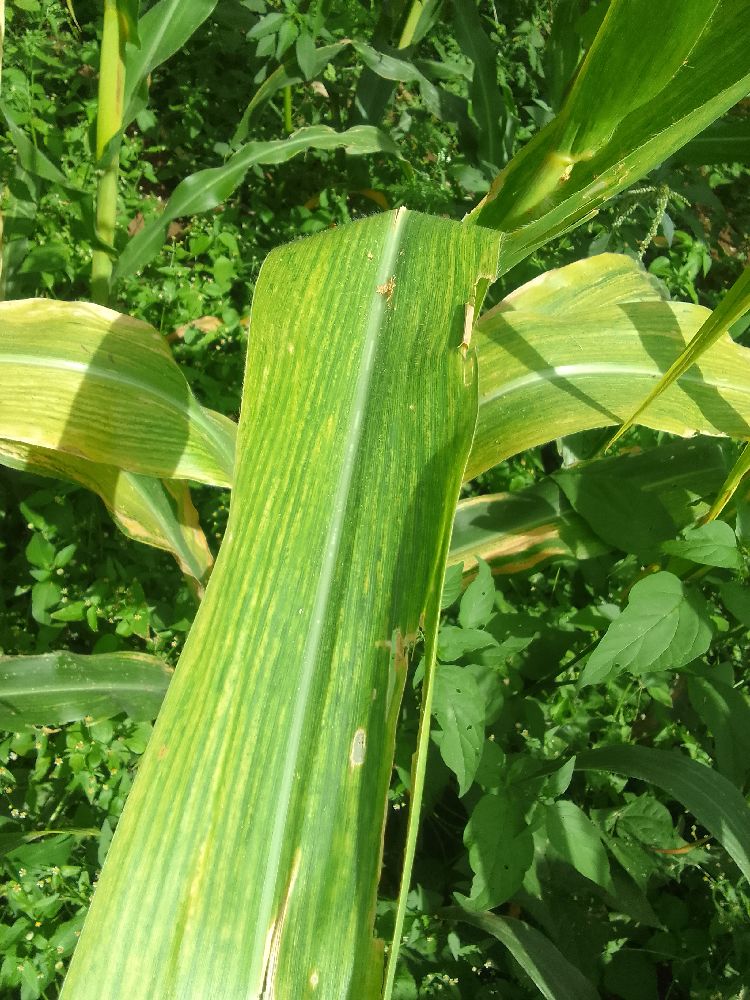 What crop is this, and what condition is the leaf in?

maize, maize lethal necrosis
